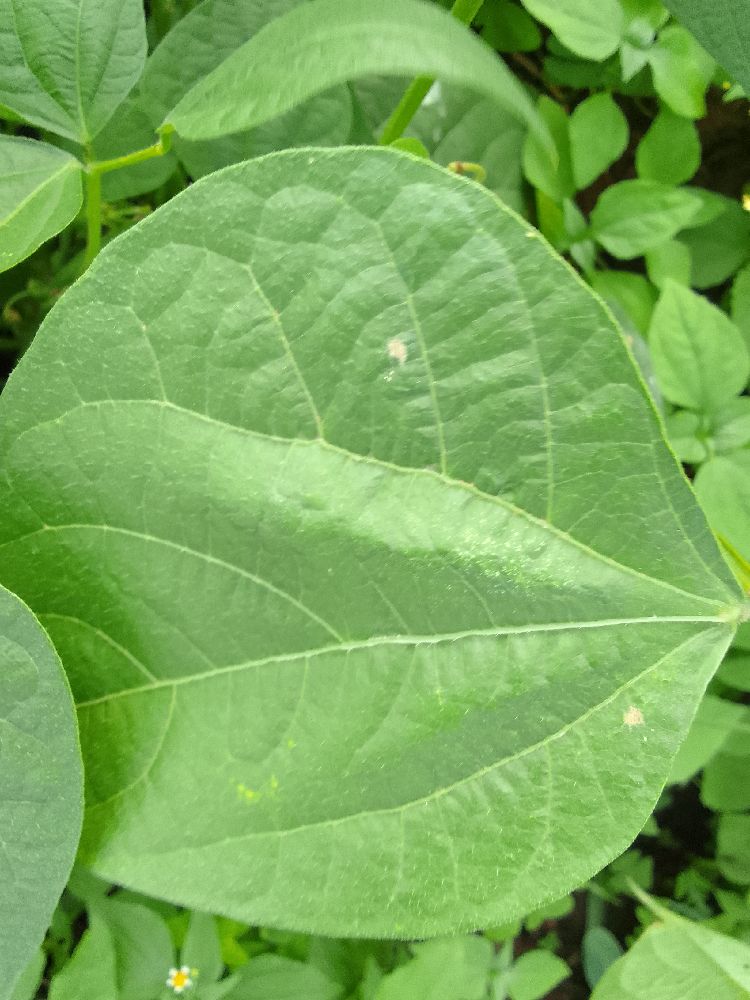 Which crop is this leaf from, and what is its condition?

common bean, healthy
